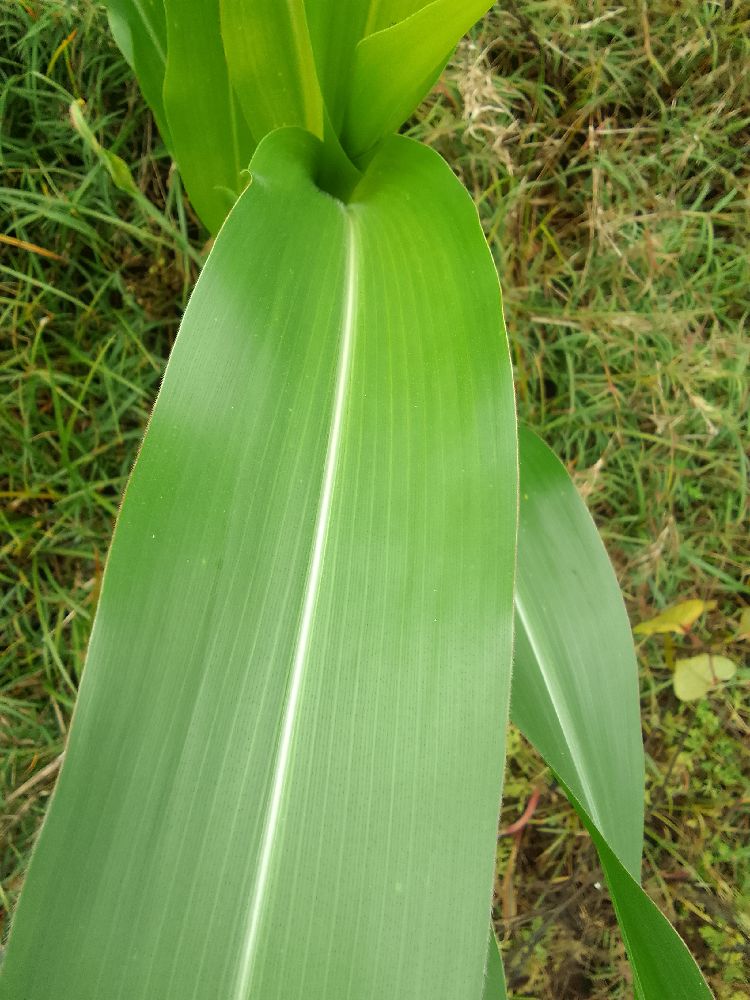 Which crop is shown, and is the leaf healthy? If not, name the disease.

maize, healthy
